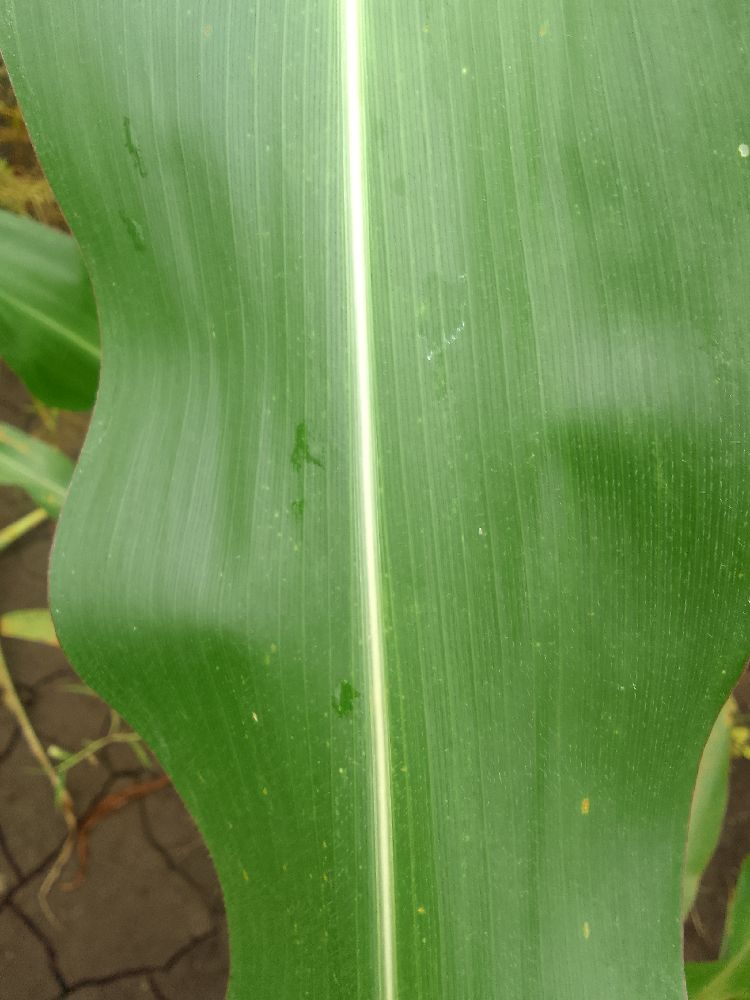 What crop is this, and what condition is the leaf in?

maize, healthy
